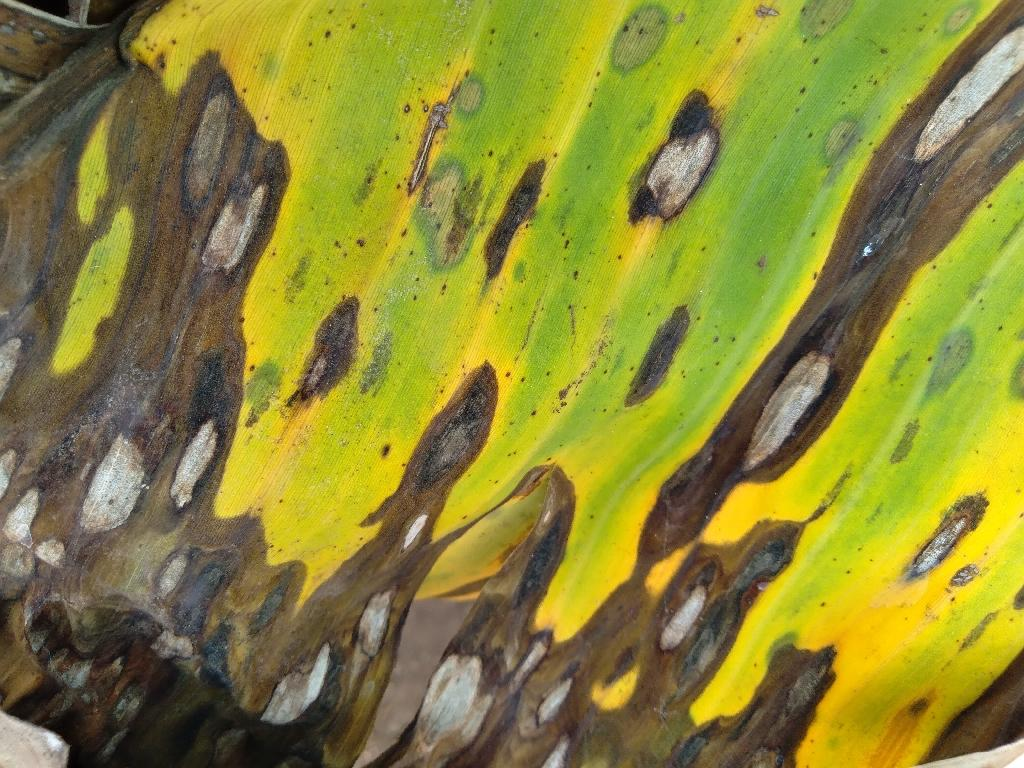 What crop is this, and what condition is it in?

banana, black sigatoka
